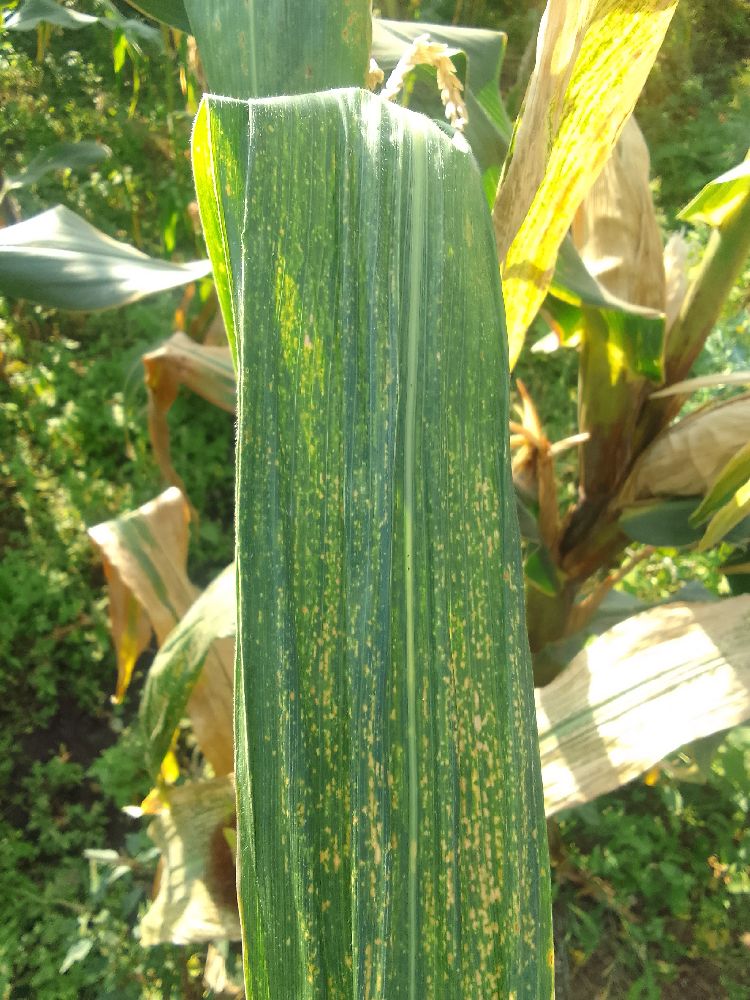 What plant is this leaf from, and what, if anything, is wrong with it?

maize, maize lethal necrosis
